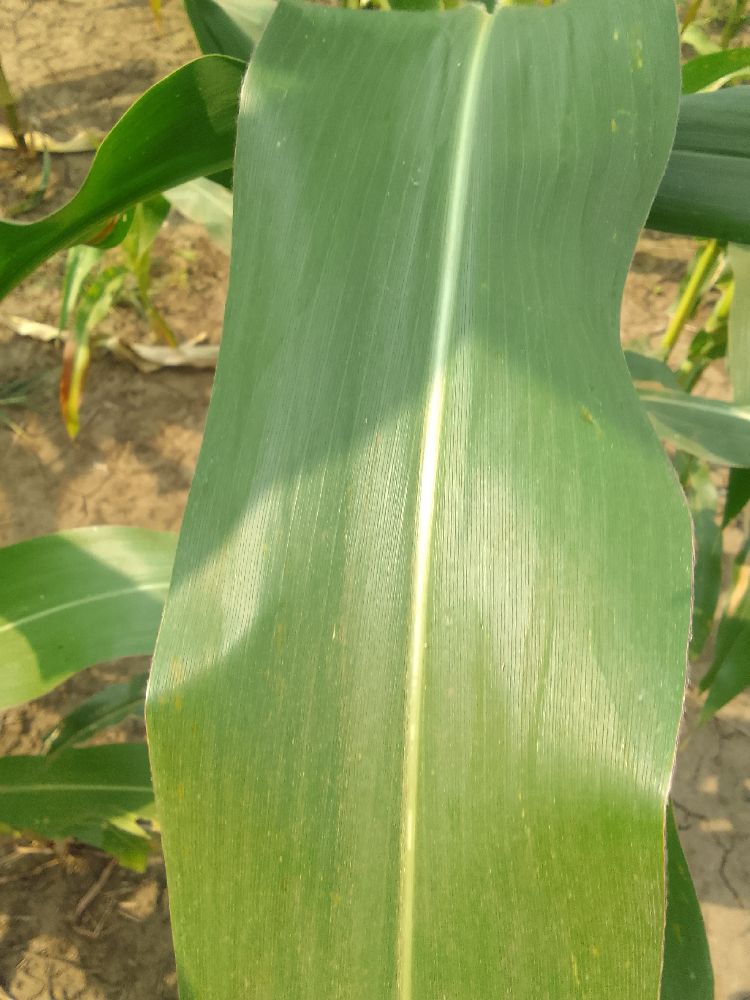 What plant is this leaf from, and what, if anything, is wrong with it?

maize, healthy
